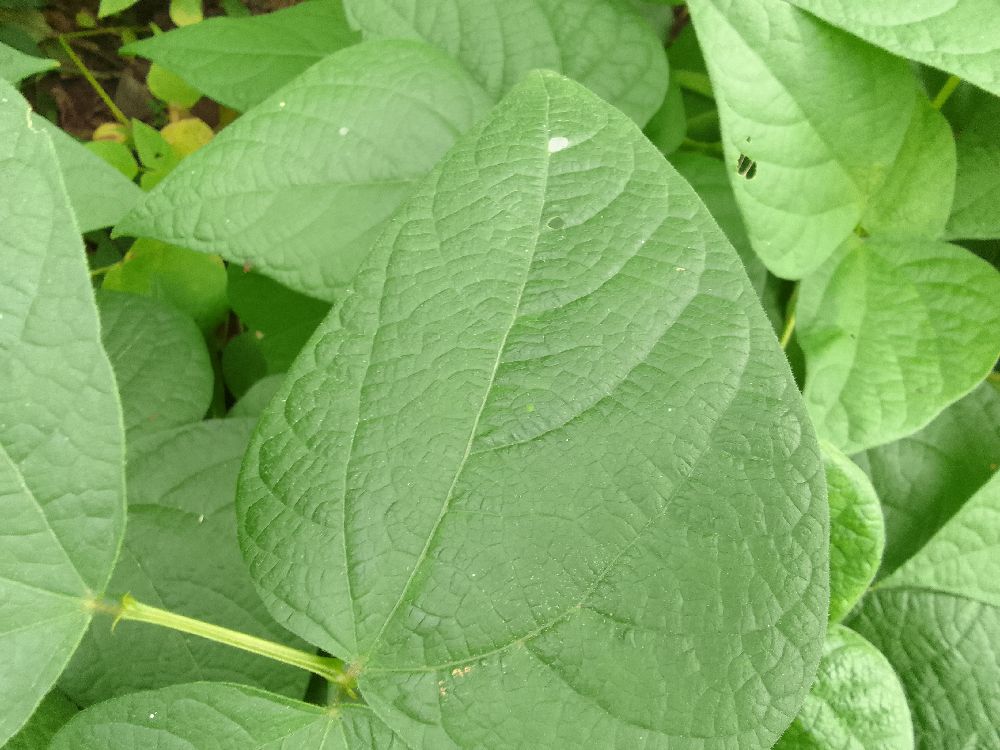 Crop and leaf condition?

common bean, healthy
